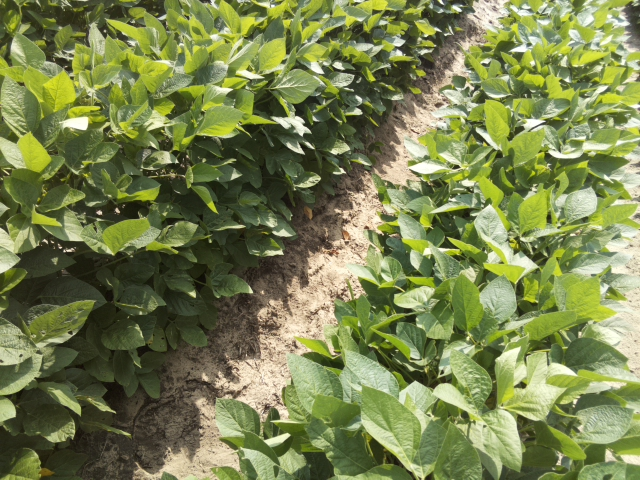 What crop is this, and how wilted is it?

soybean, leaves with no wilting
